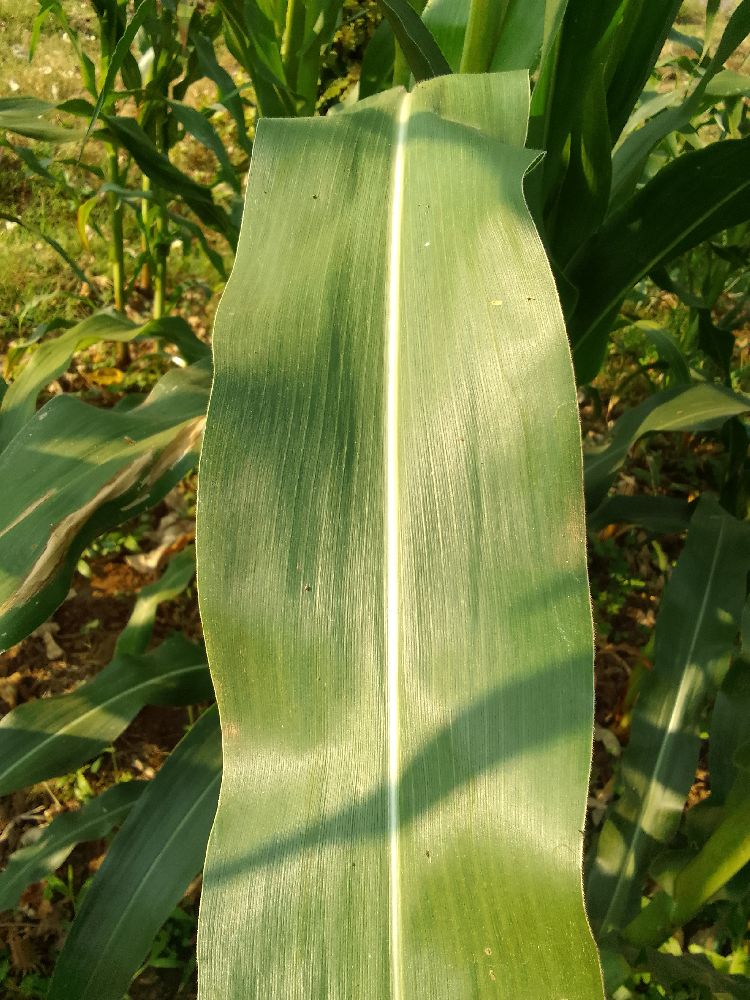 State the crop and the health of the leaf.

maize, healthy
